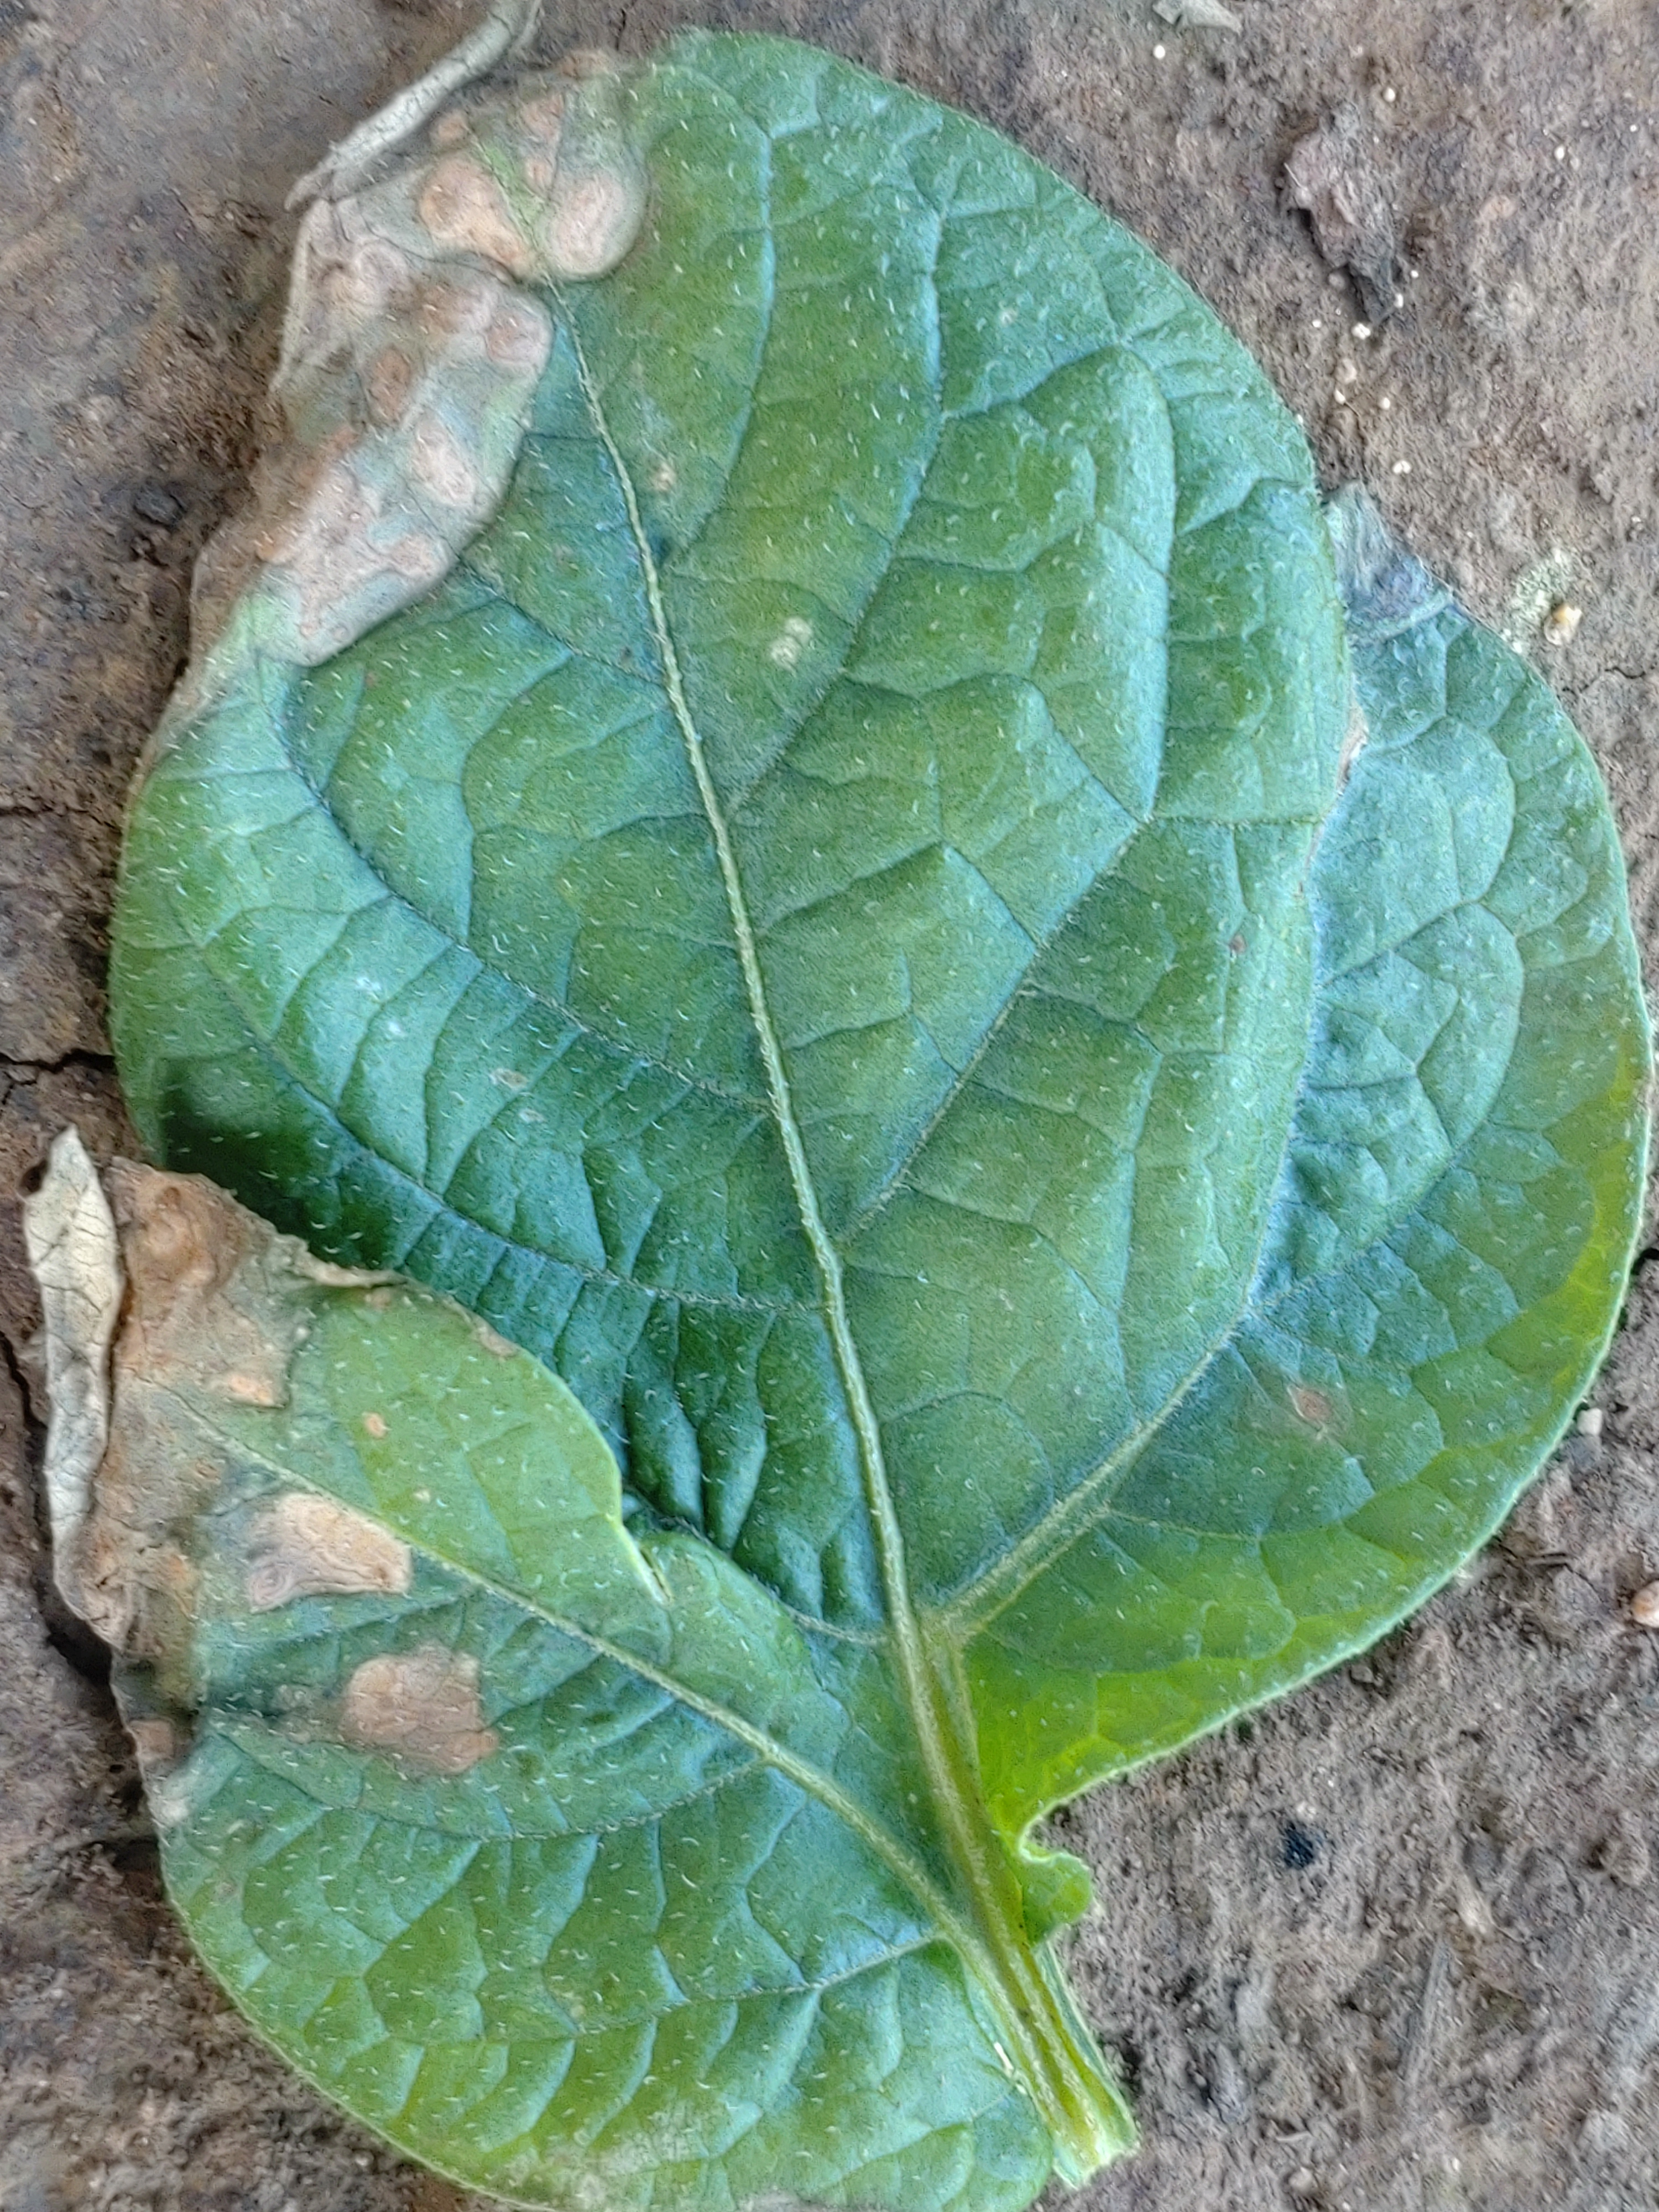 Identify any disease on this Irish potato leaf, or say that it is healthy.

early blight
